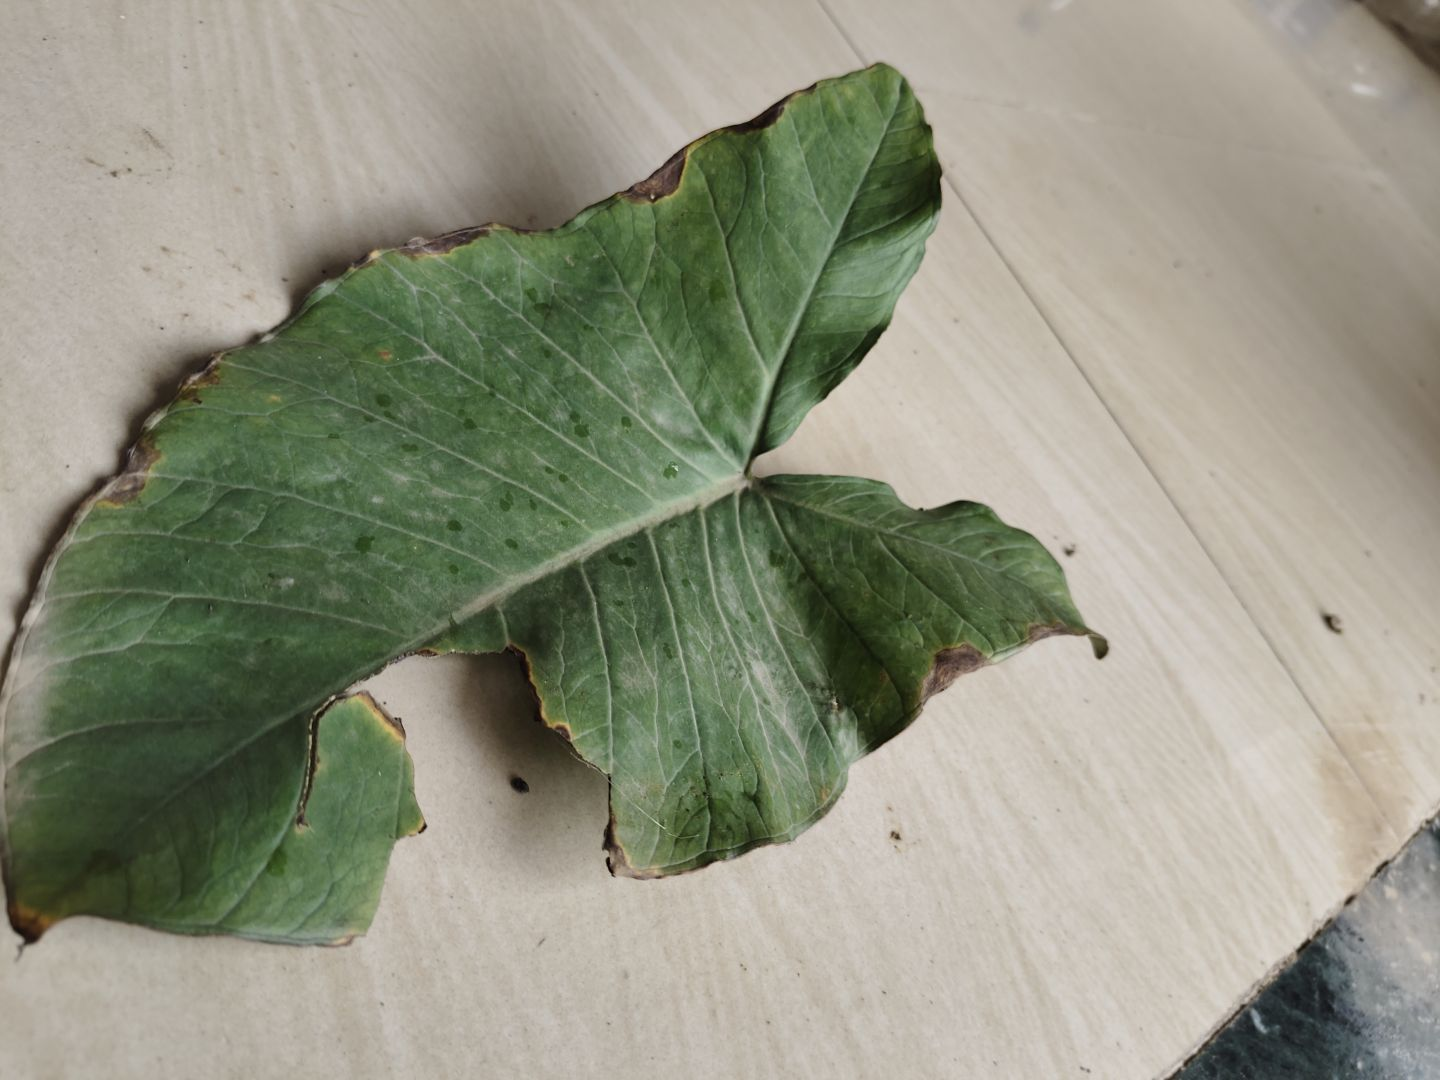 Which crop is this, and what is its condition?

taro, leaf blight
